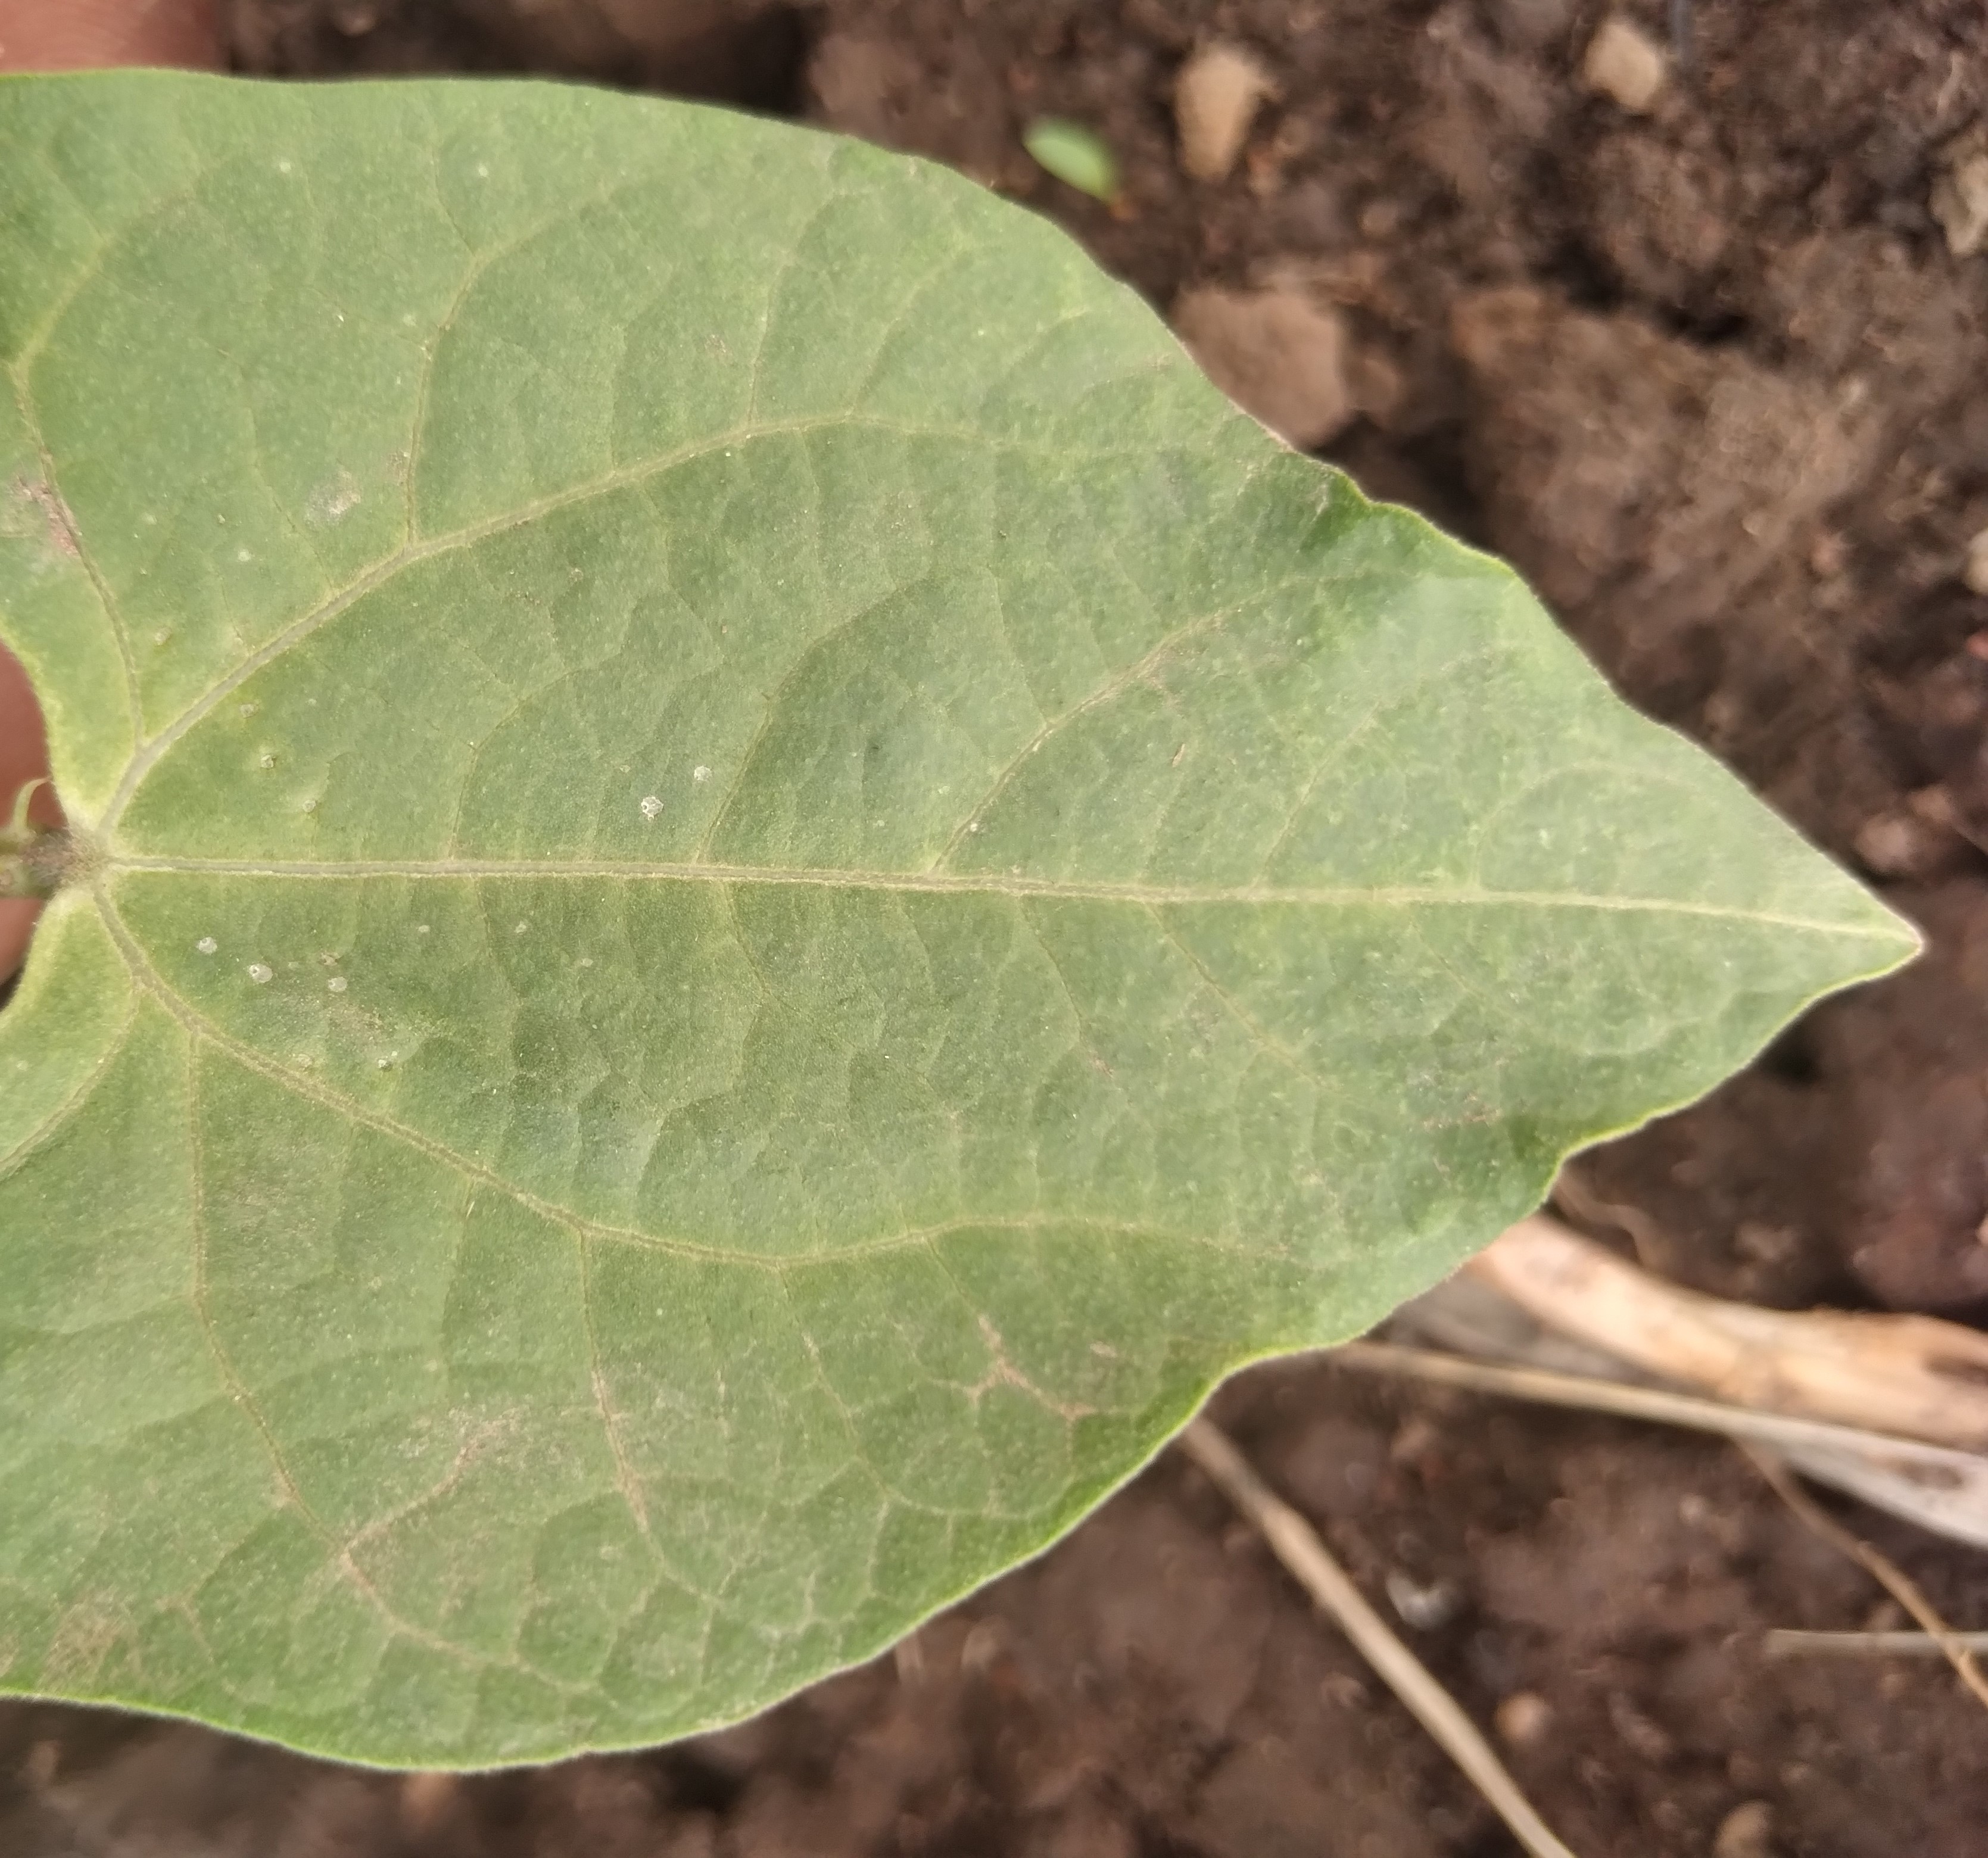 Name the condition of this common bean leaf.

healthy
